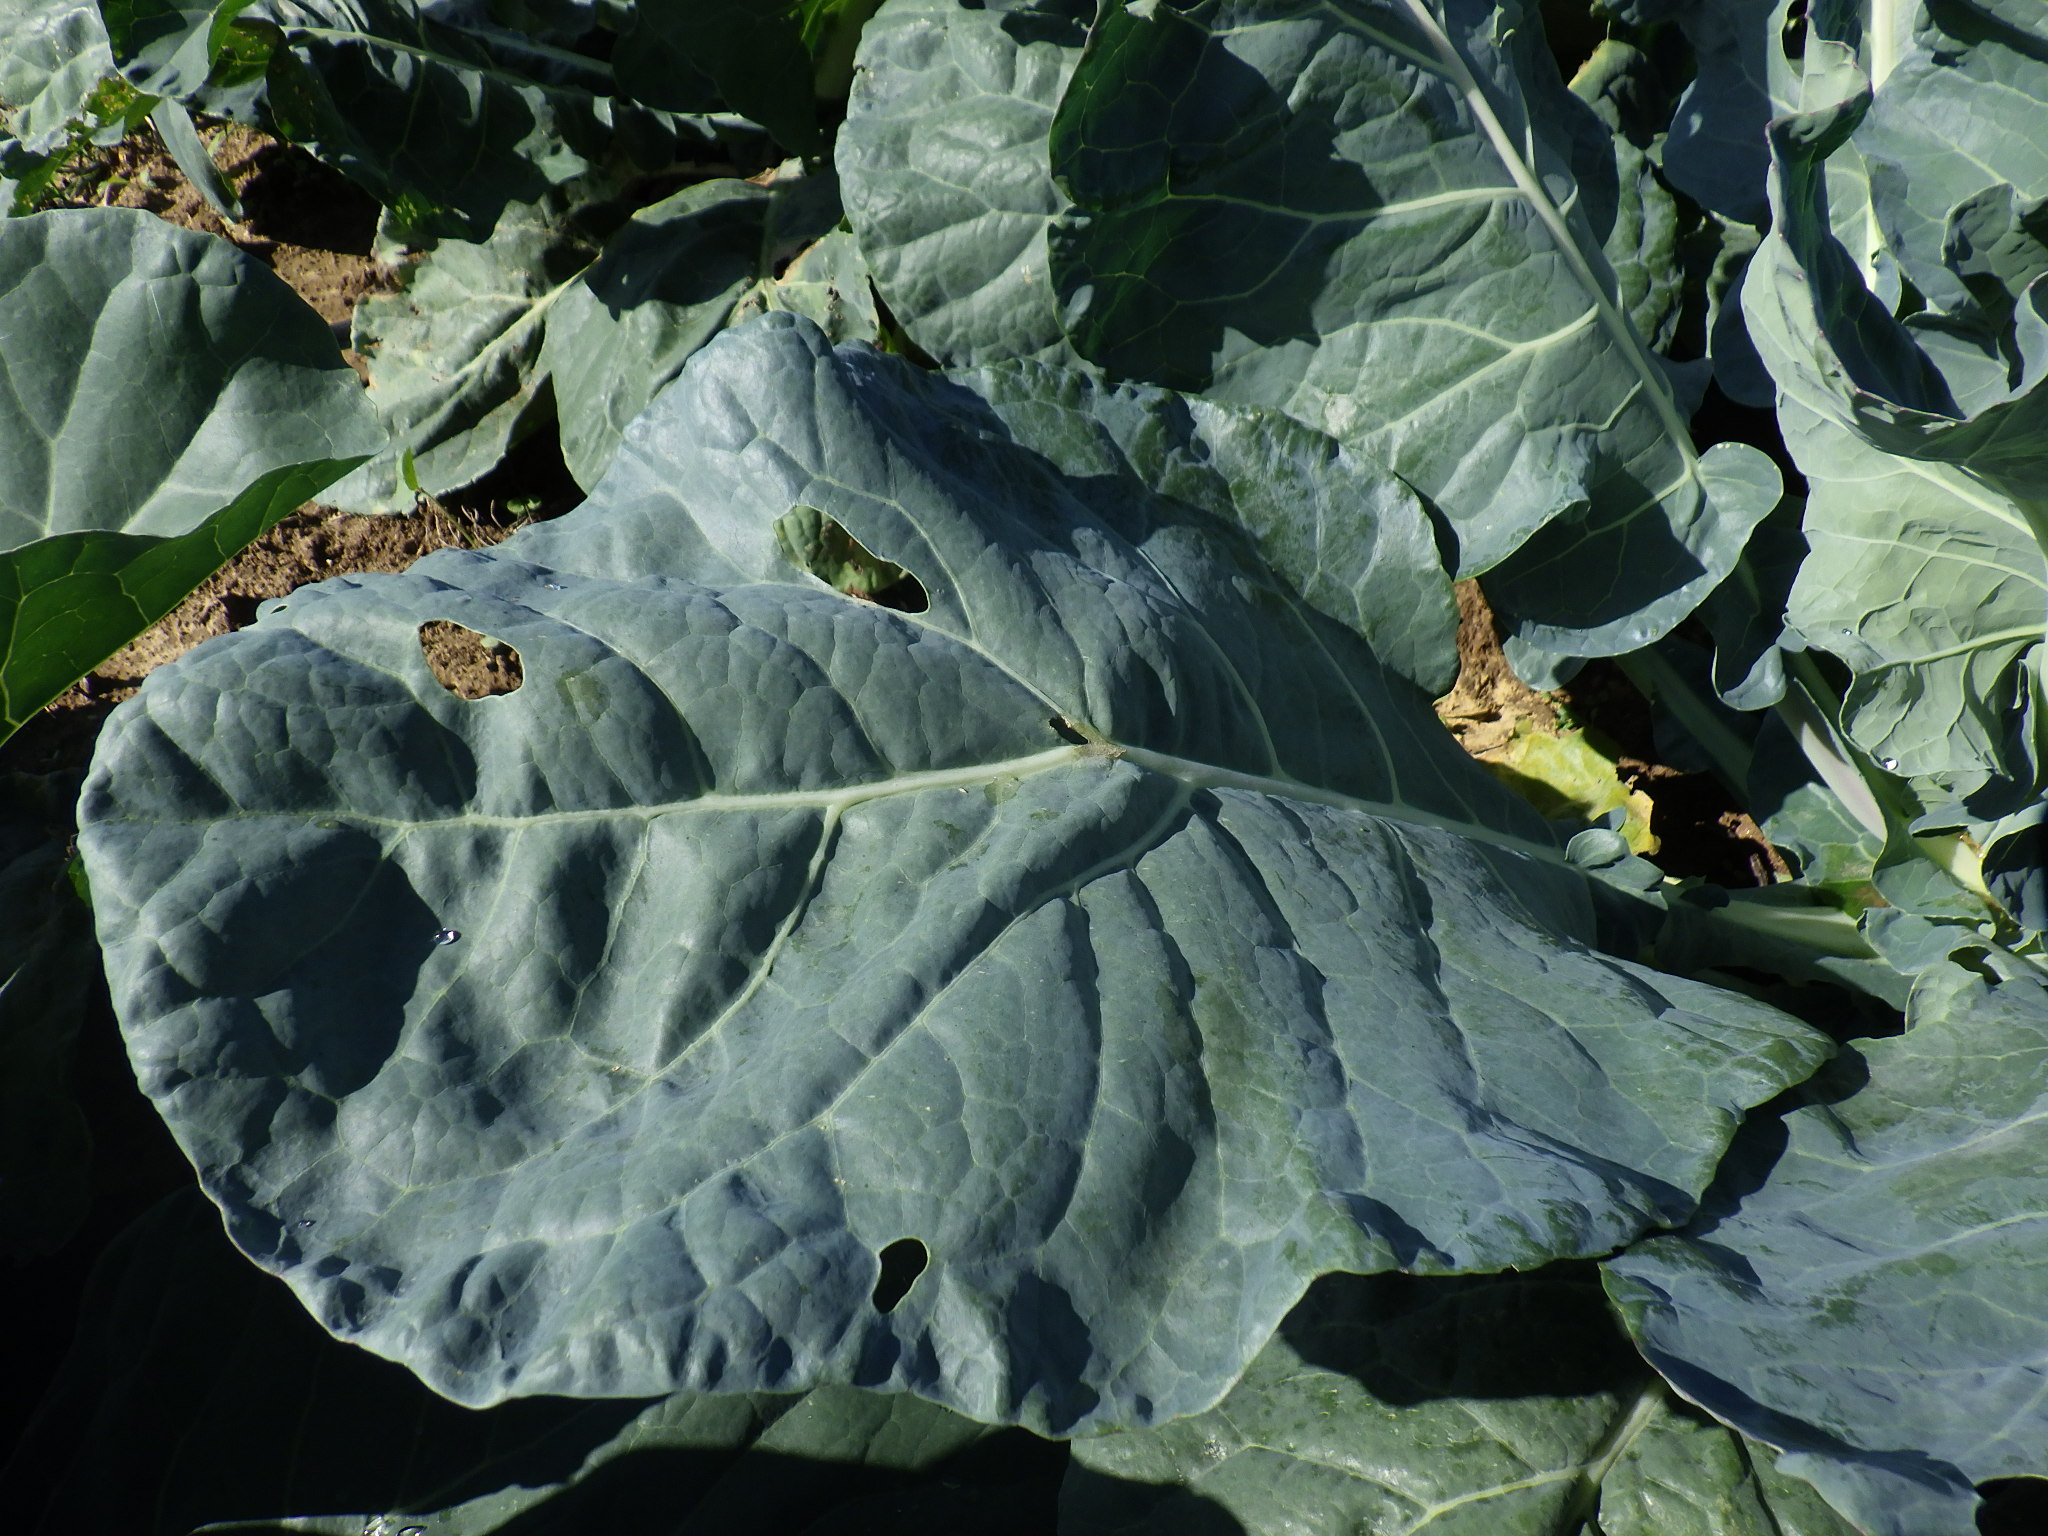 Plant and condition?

cauliflower, phytophagous
